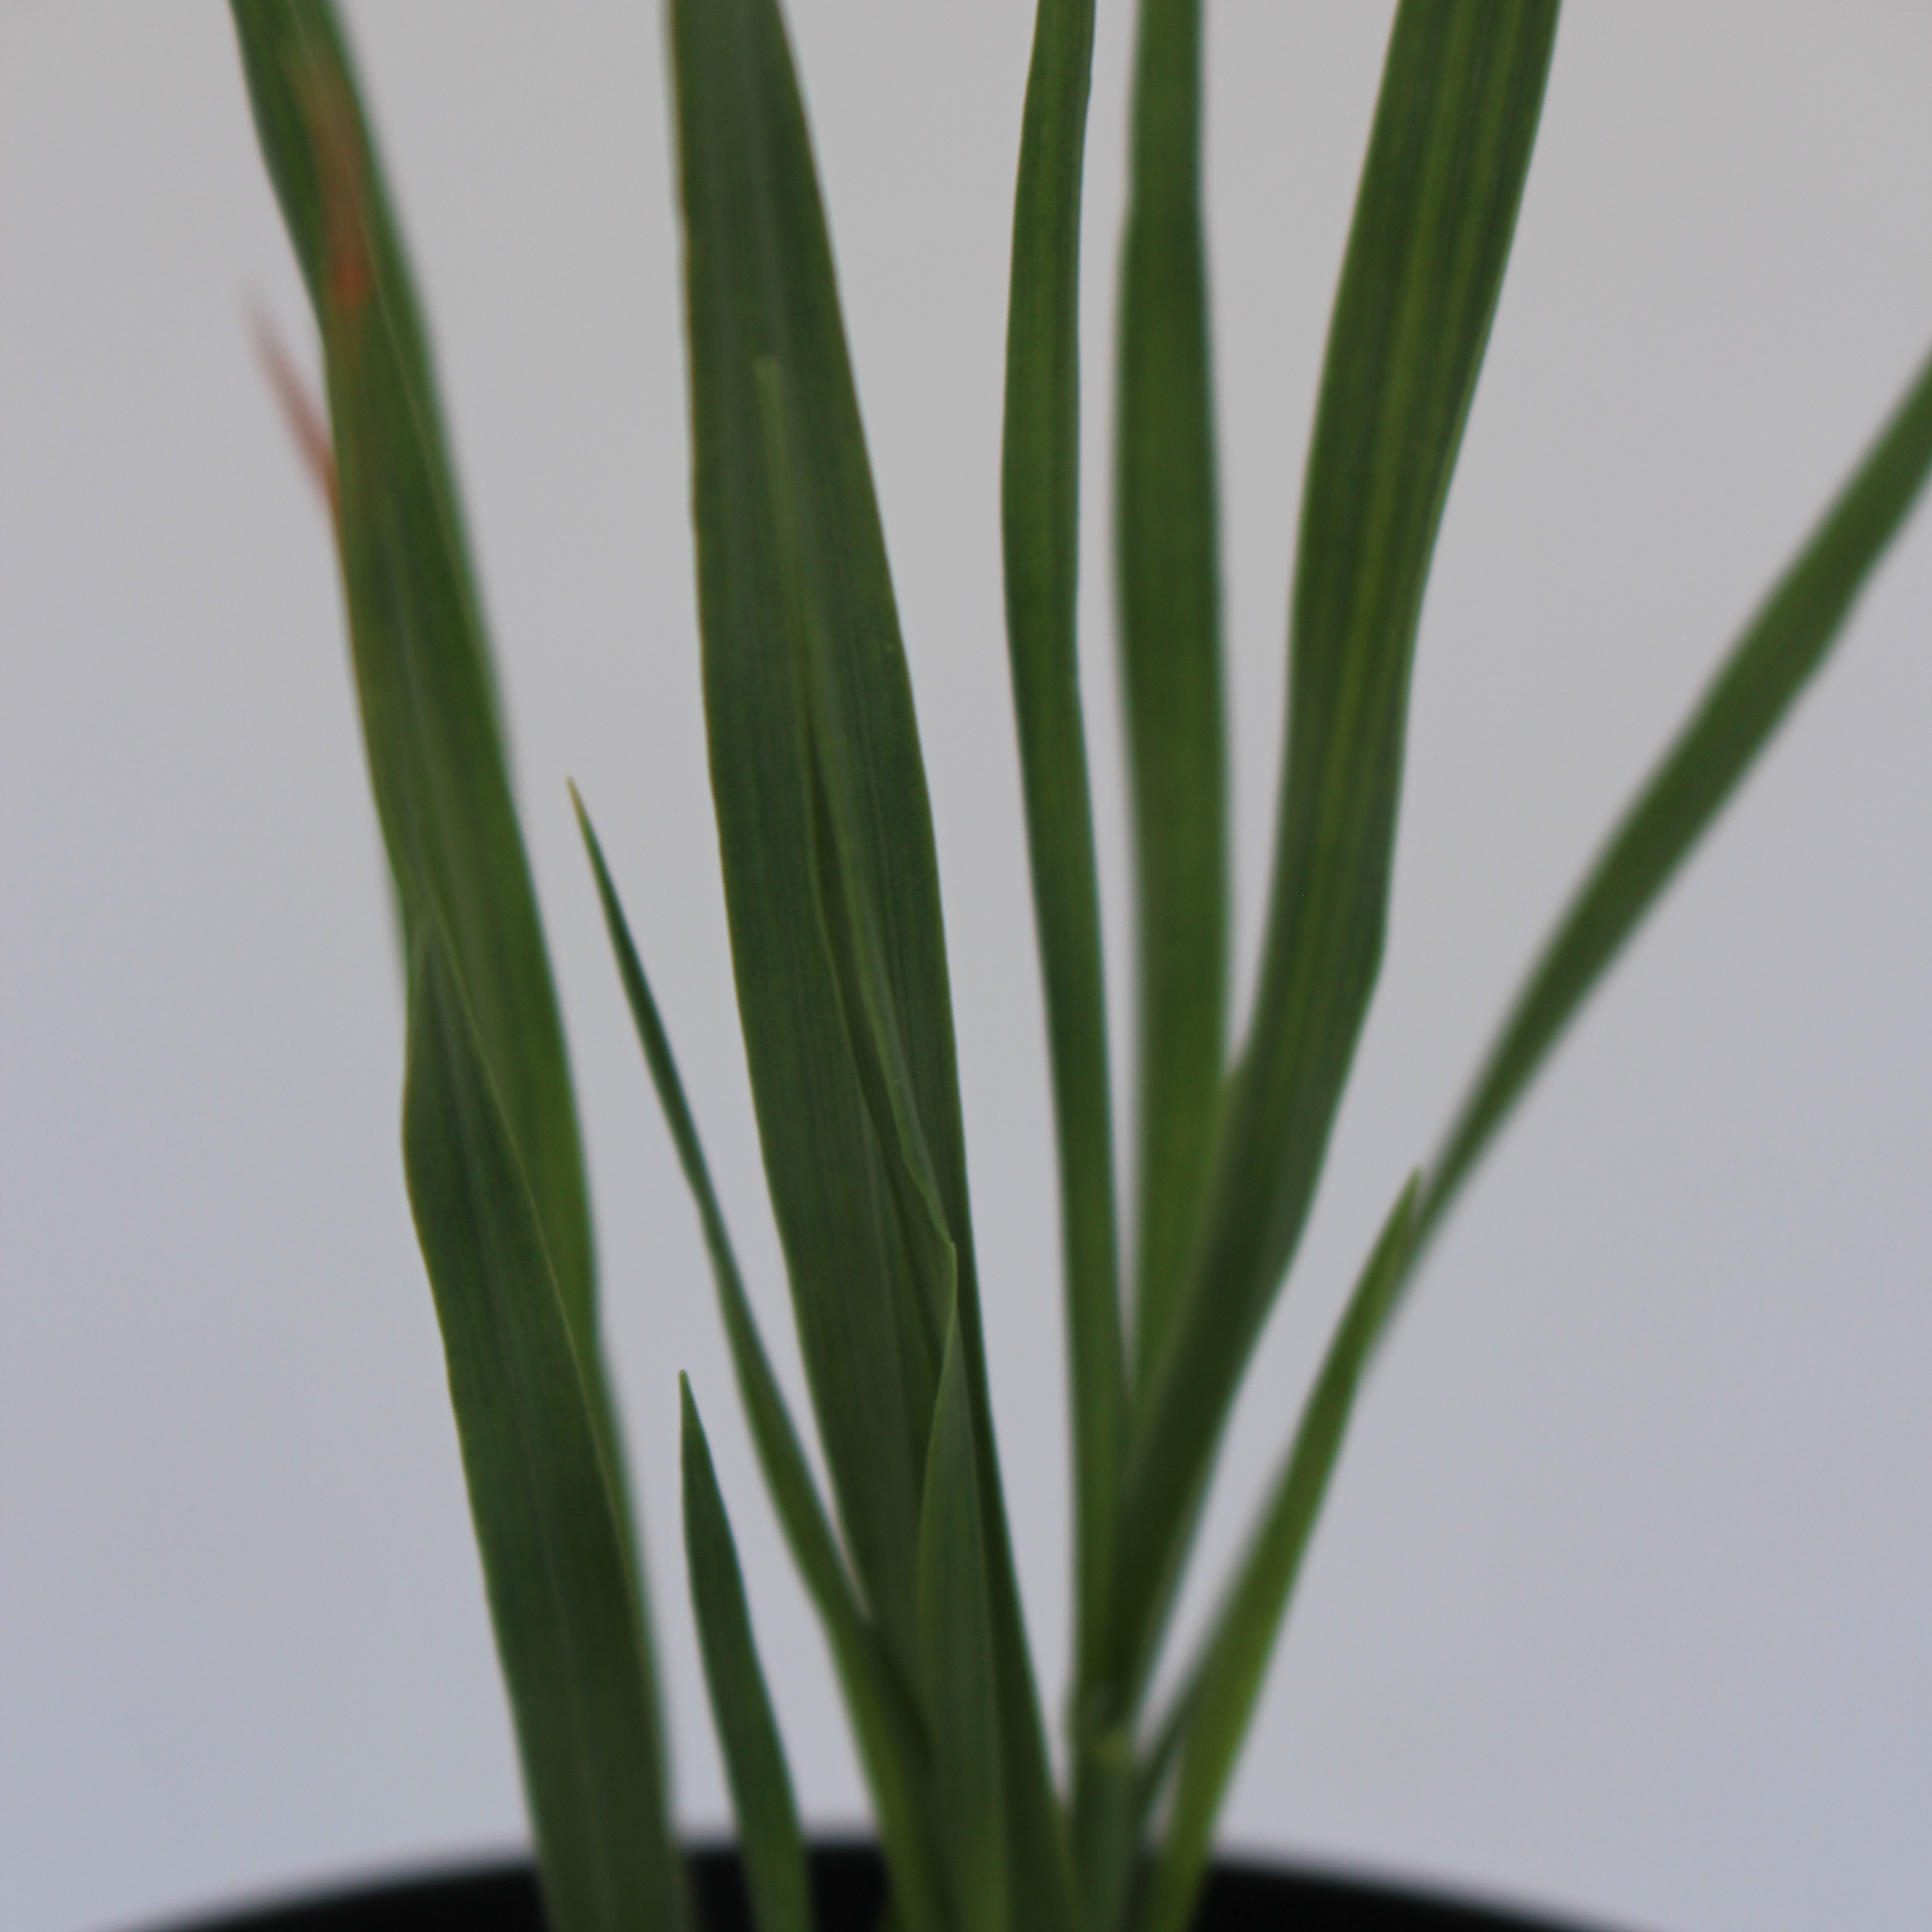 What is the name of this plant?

Avena sterilis
